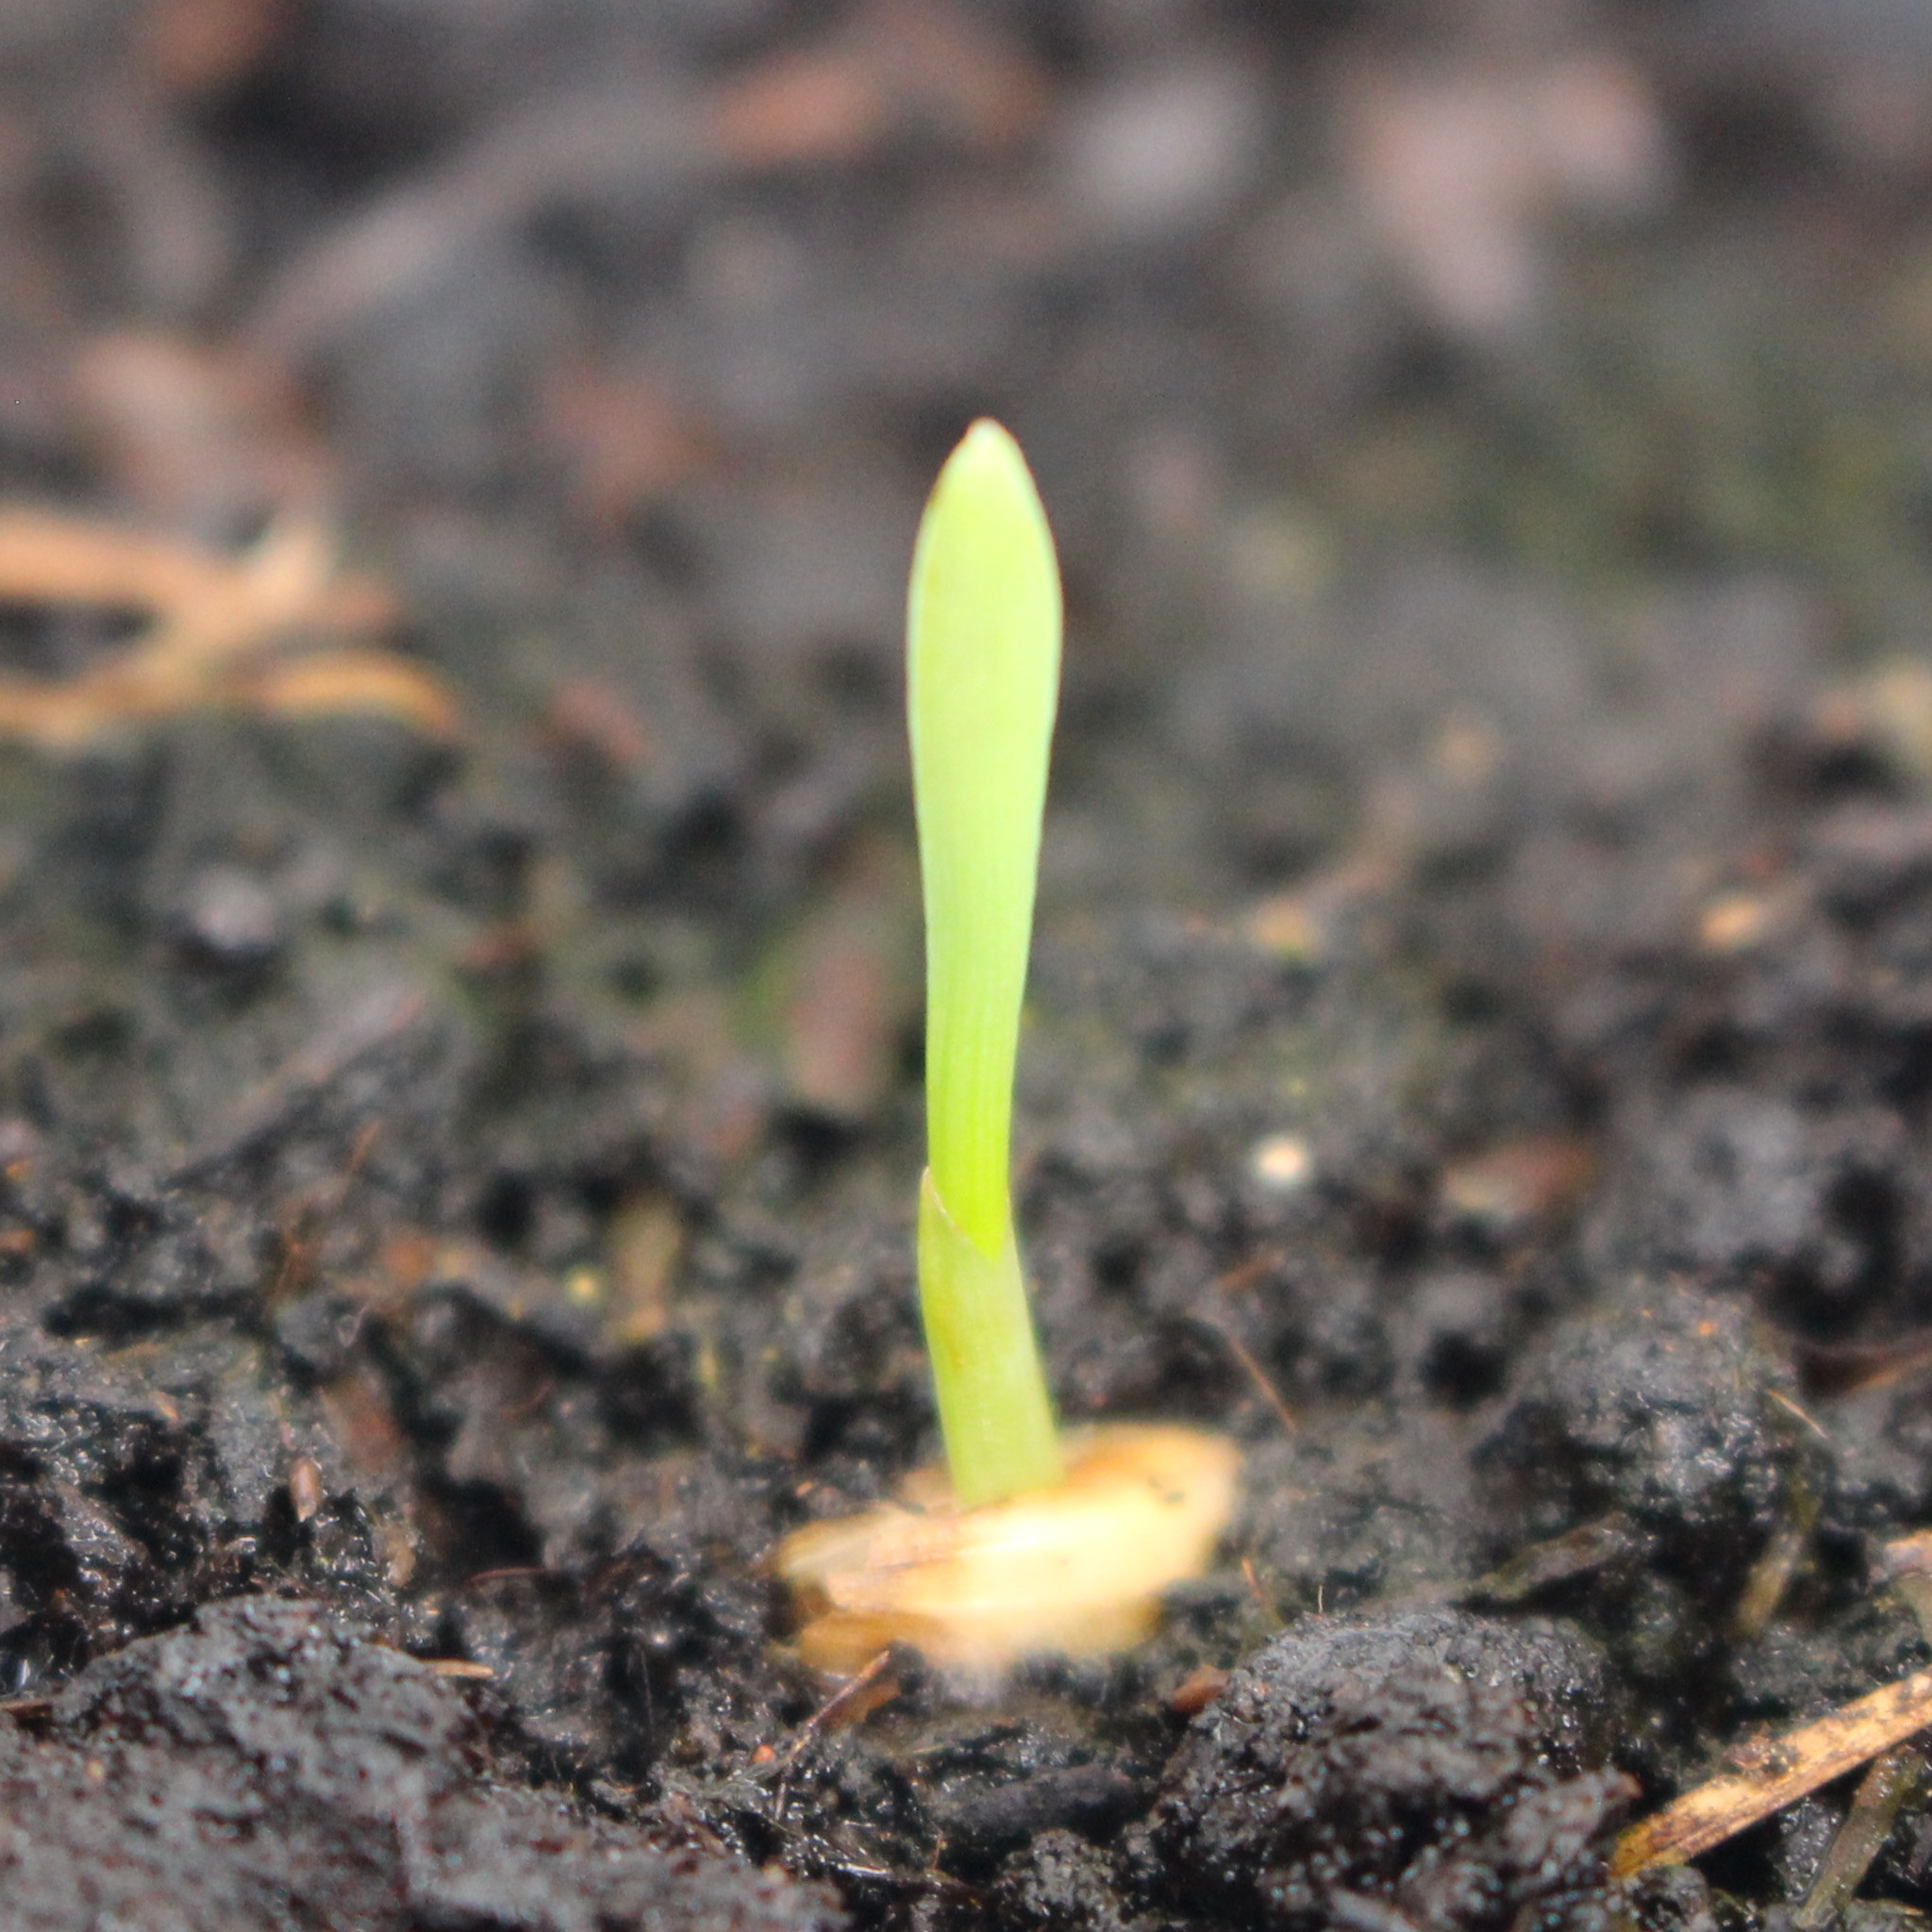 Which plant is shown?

Avena sterilis
